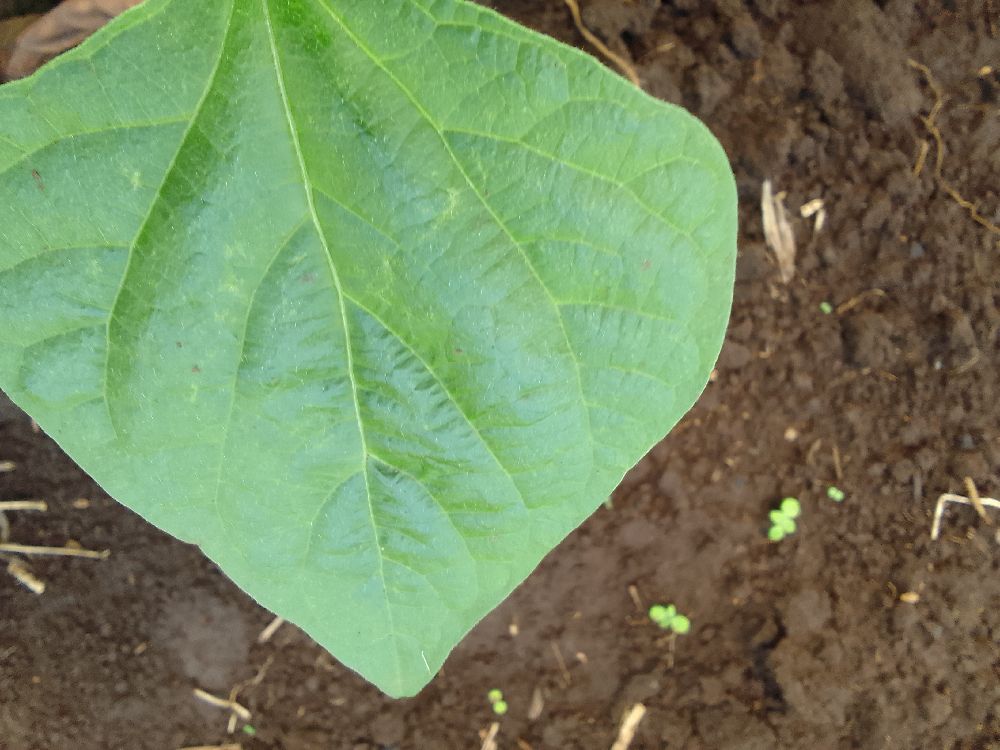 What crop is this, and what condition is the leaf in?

common bean, healthy
